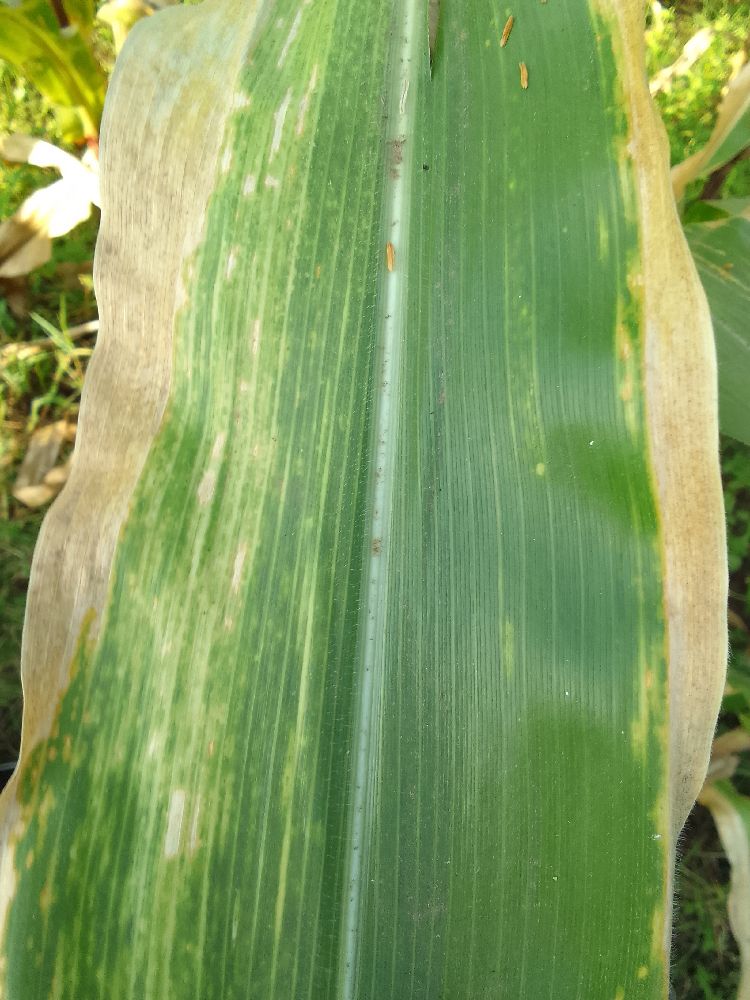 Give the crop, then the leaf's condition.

maize, maize lethal necrosis
